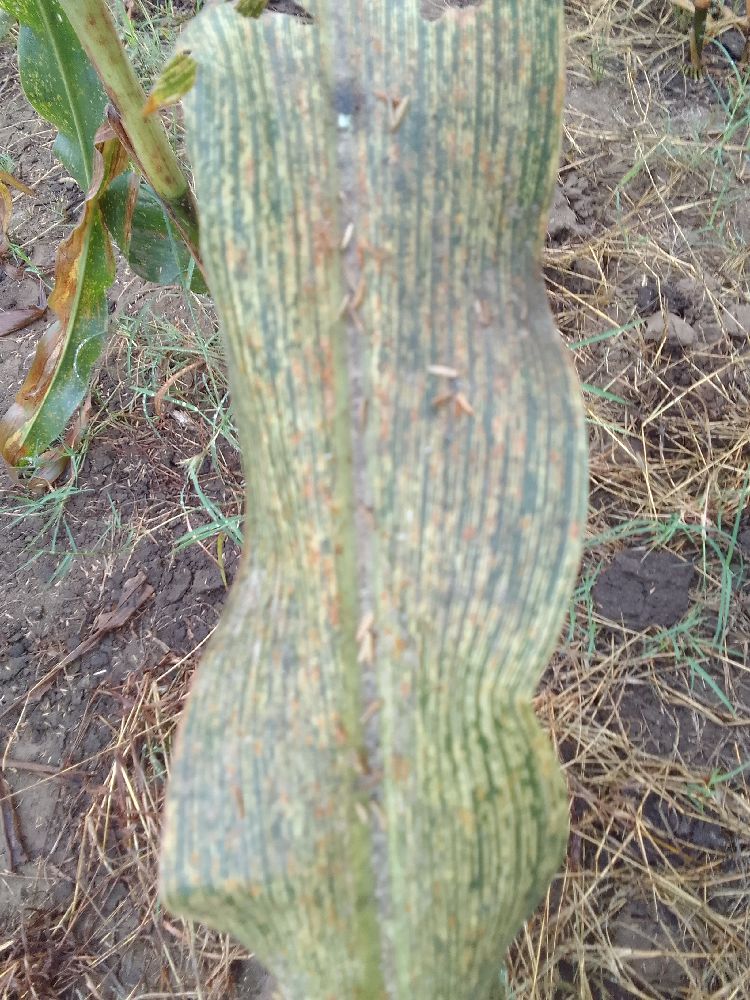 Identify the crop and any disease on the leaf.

maize, maize streak virus
